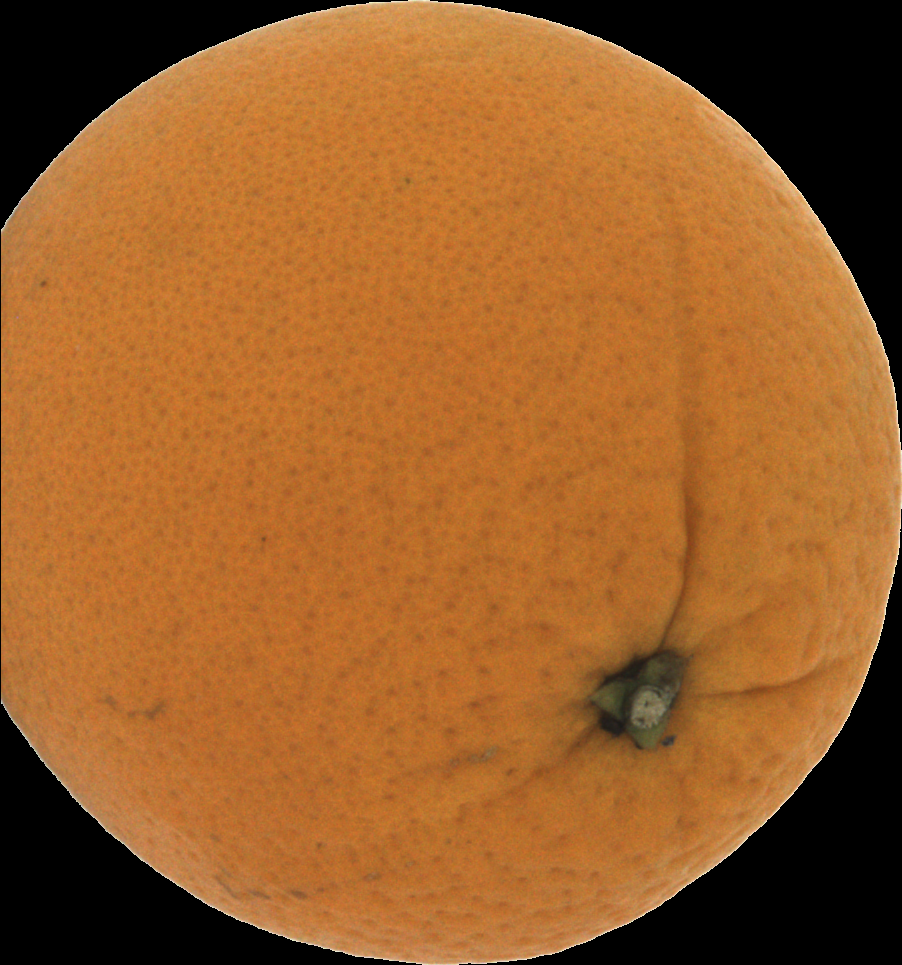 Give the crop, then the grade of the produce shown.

orange, good
